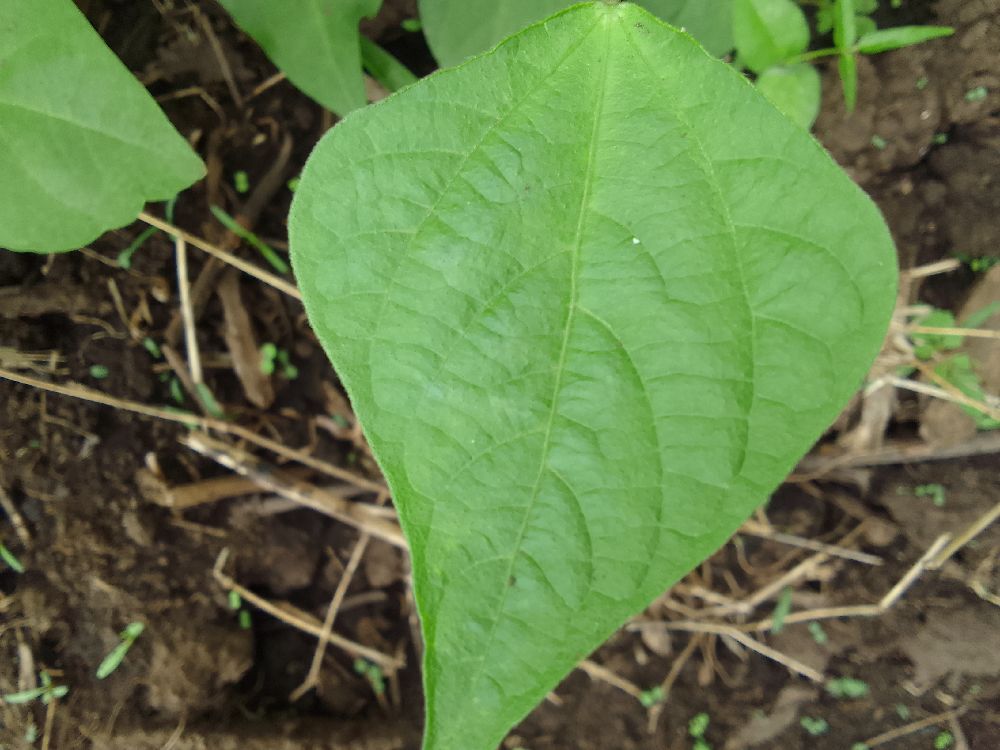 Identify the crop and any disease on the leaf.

common bean, healthy
